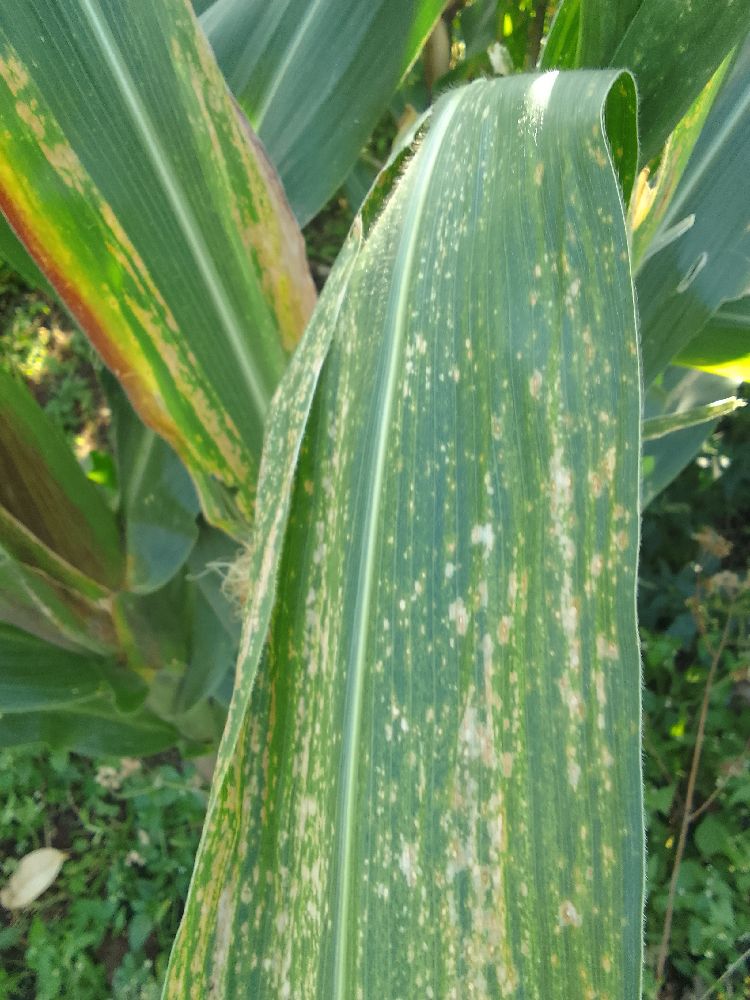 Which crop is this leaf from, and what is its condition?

maize, maize lethal necrosis
